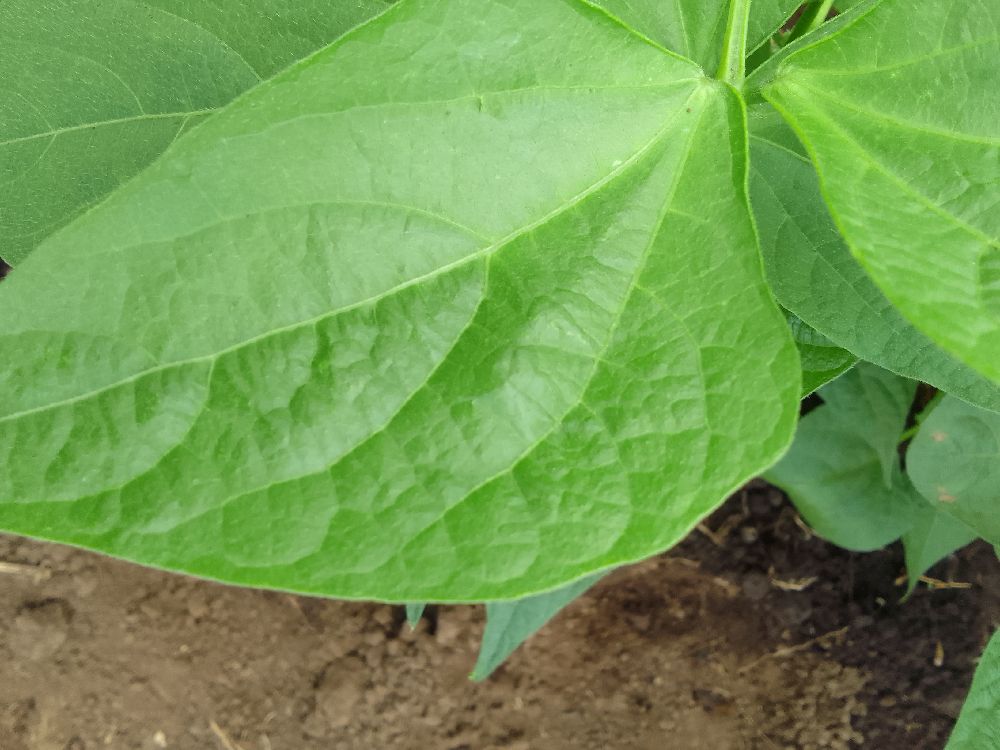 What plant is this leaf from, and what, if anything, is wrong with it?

common bean, healthy
